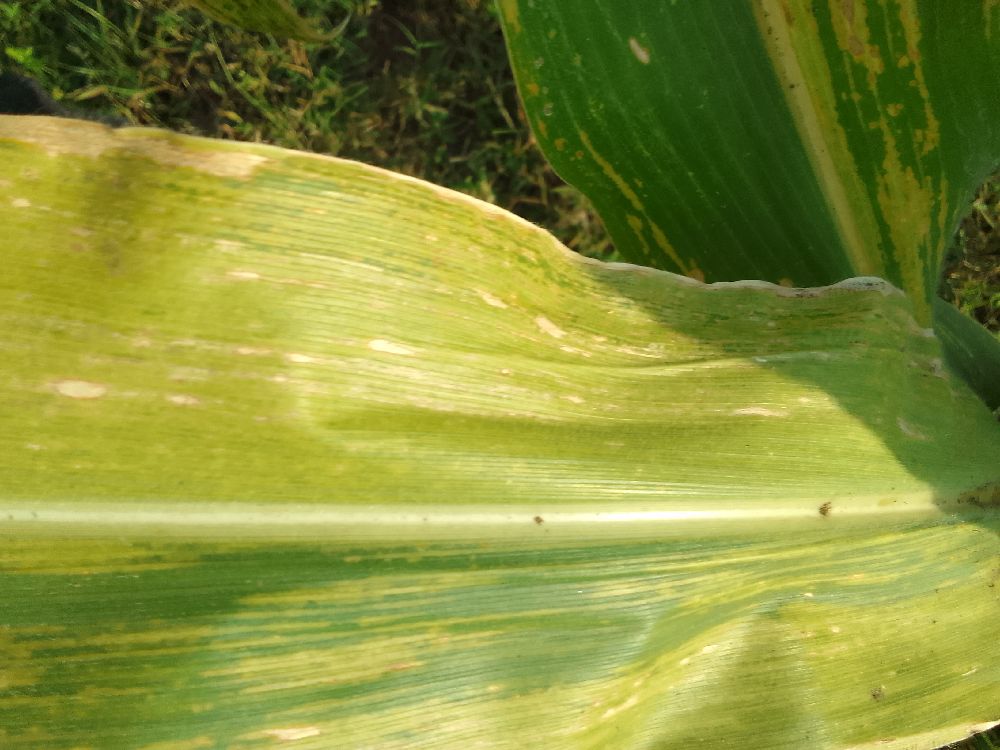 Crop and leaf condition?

maize, maize lethal necrosis
